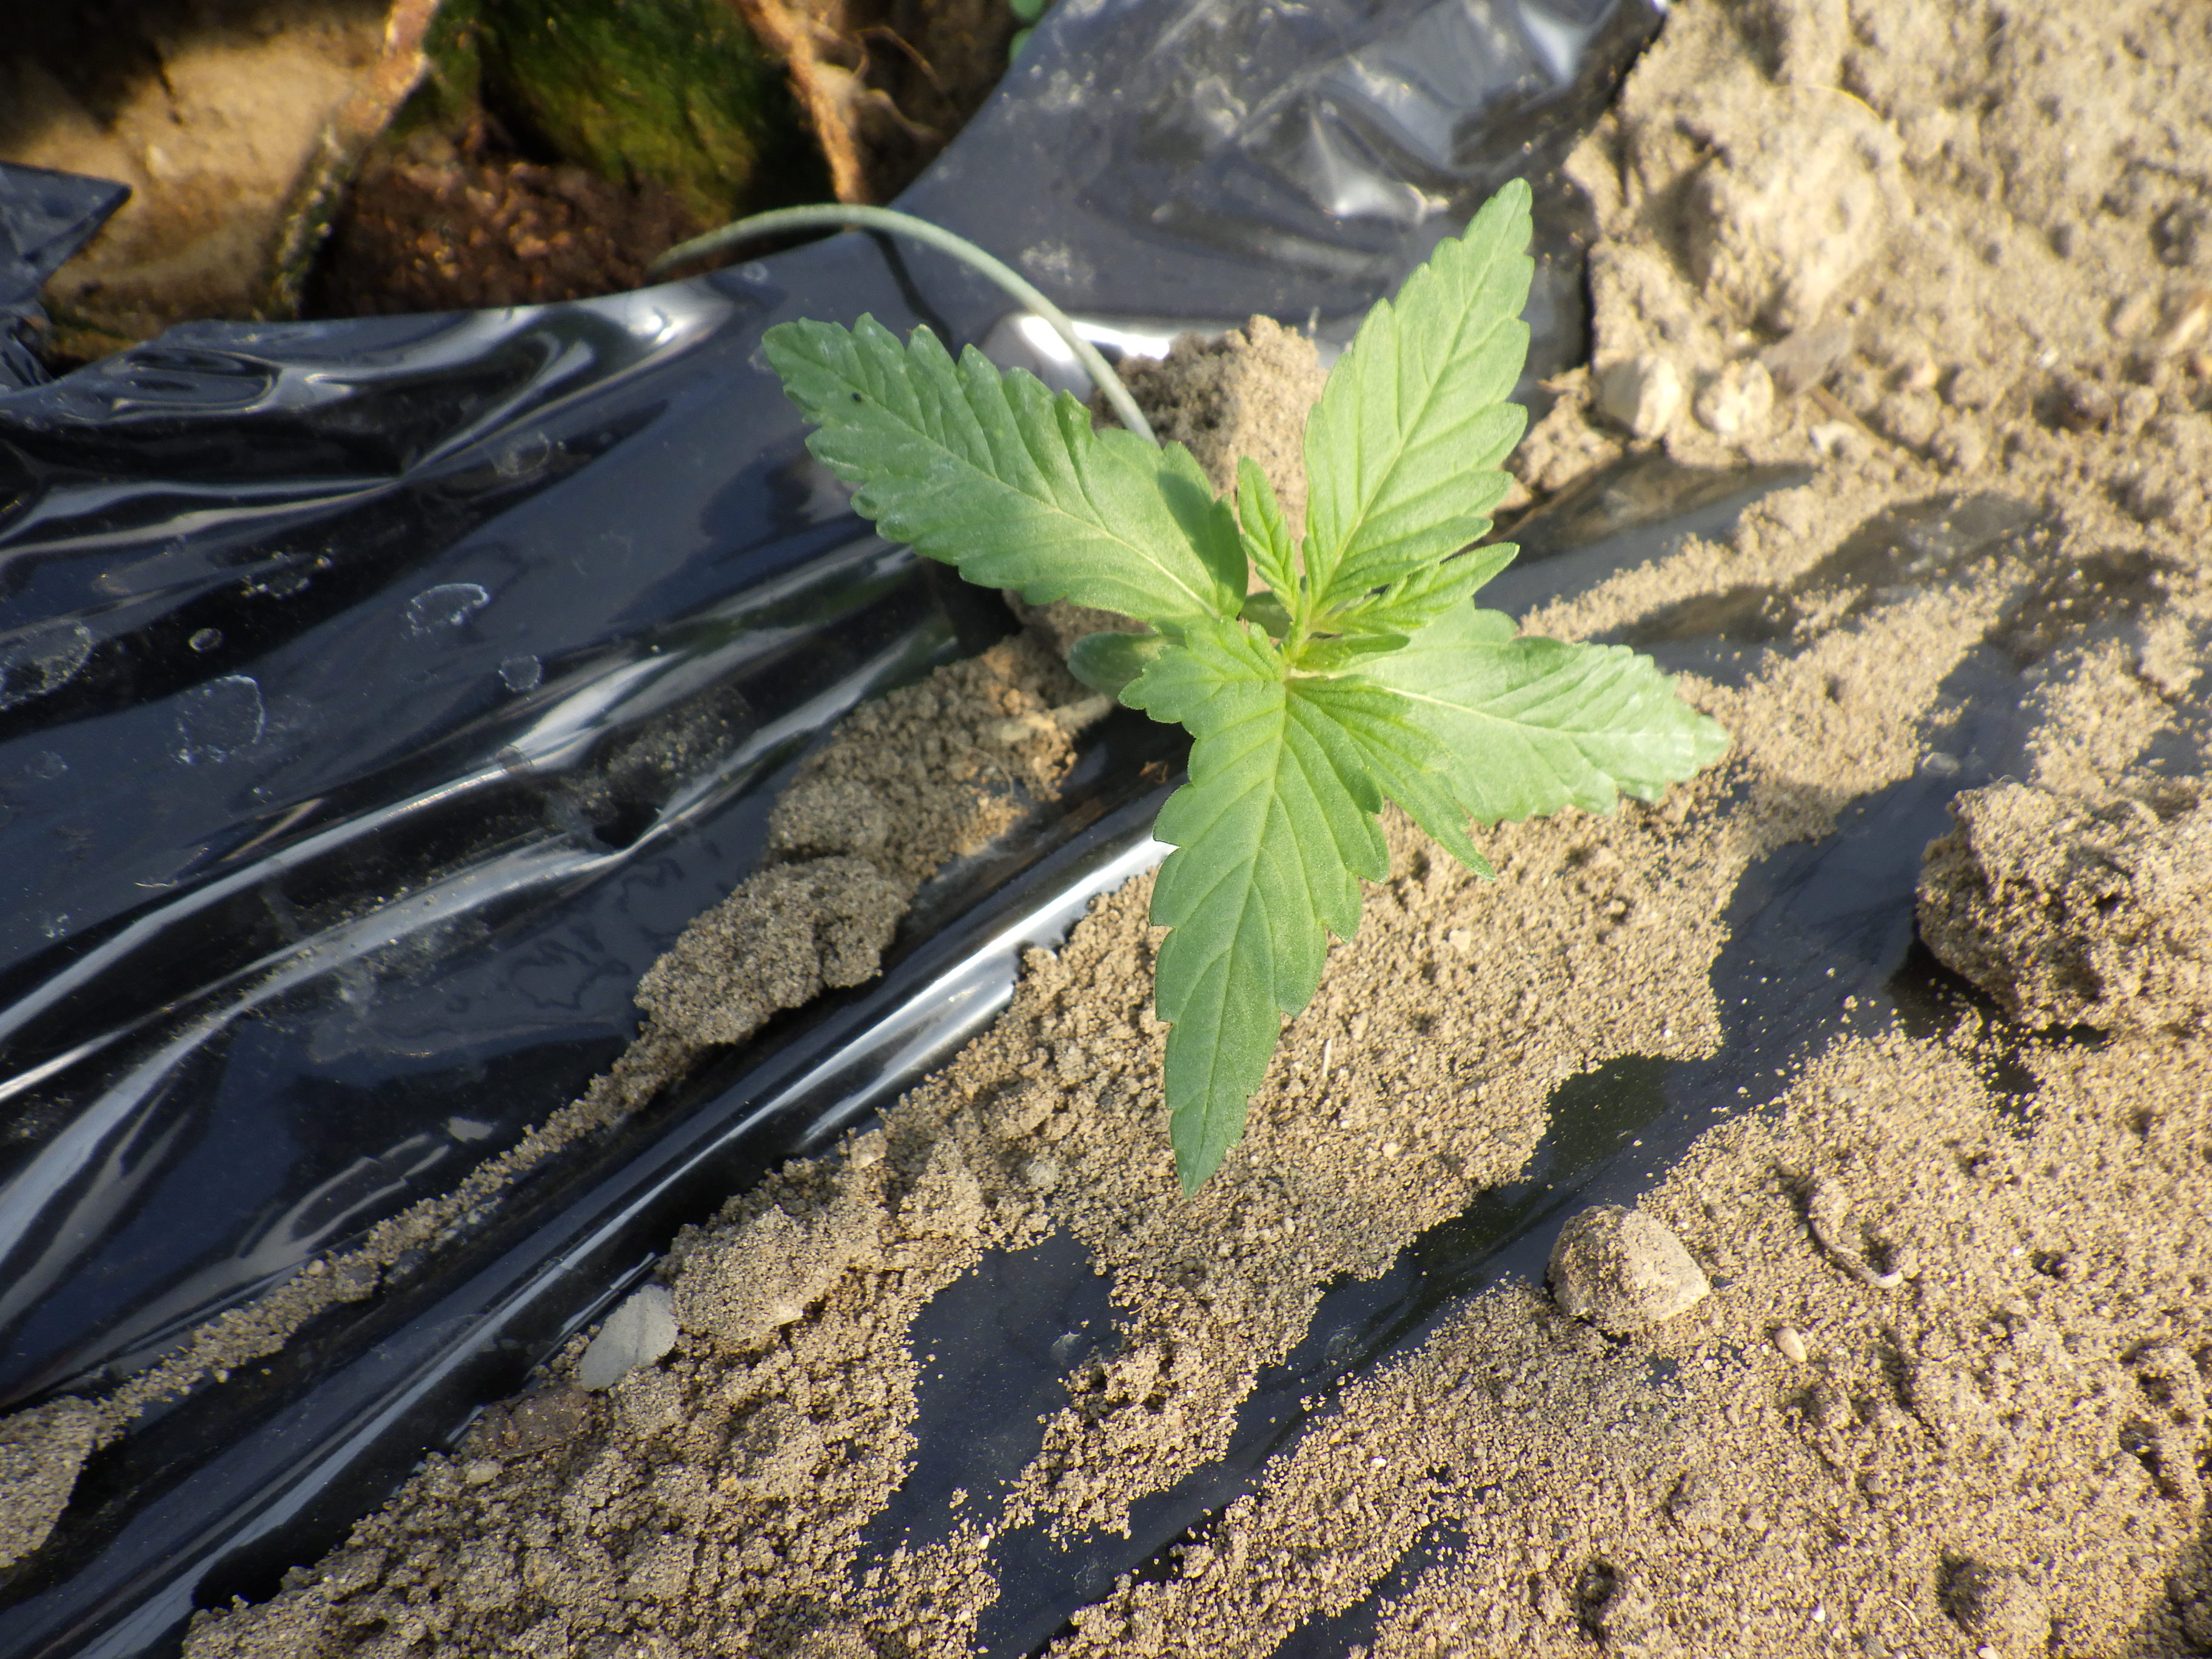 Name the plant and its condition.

hemp, healthy
